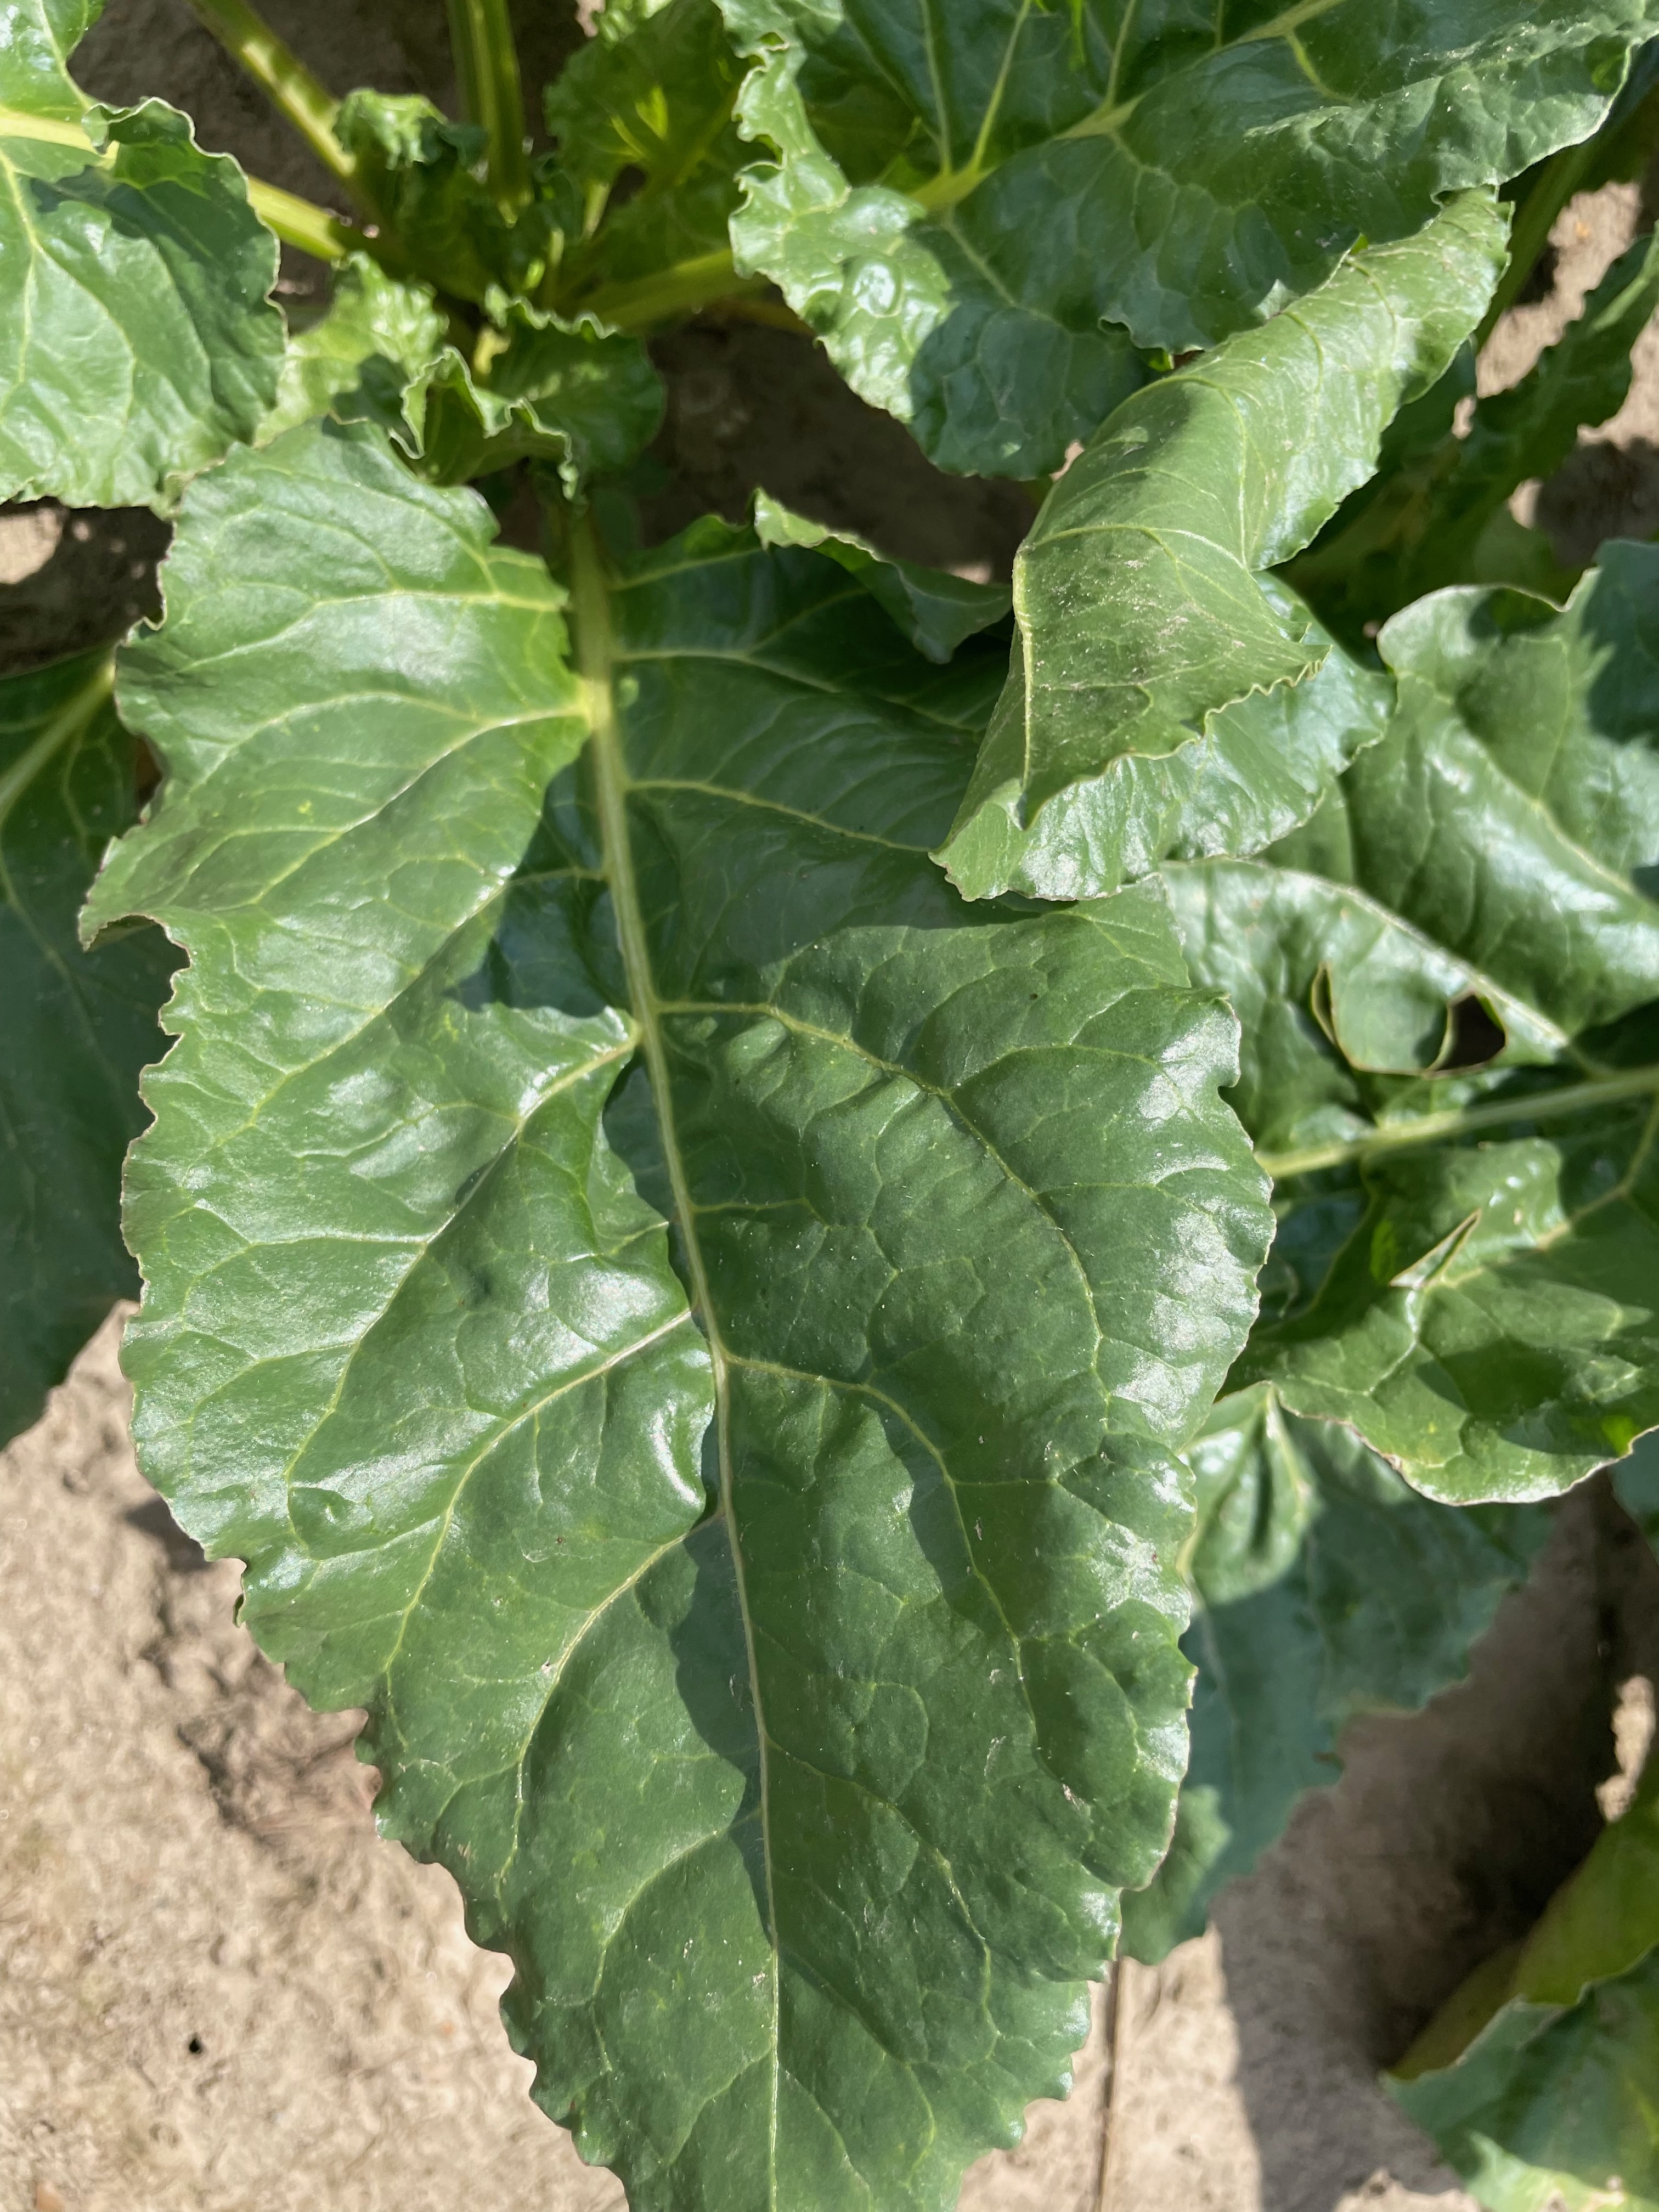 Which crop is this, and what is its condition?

beet, unaffected
